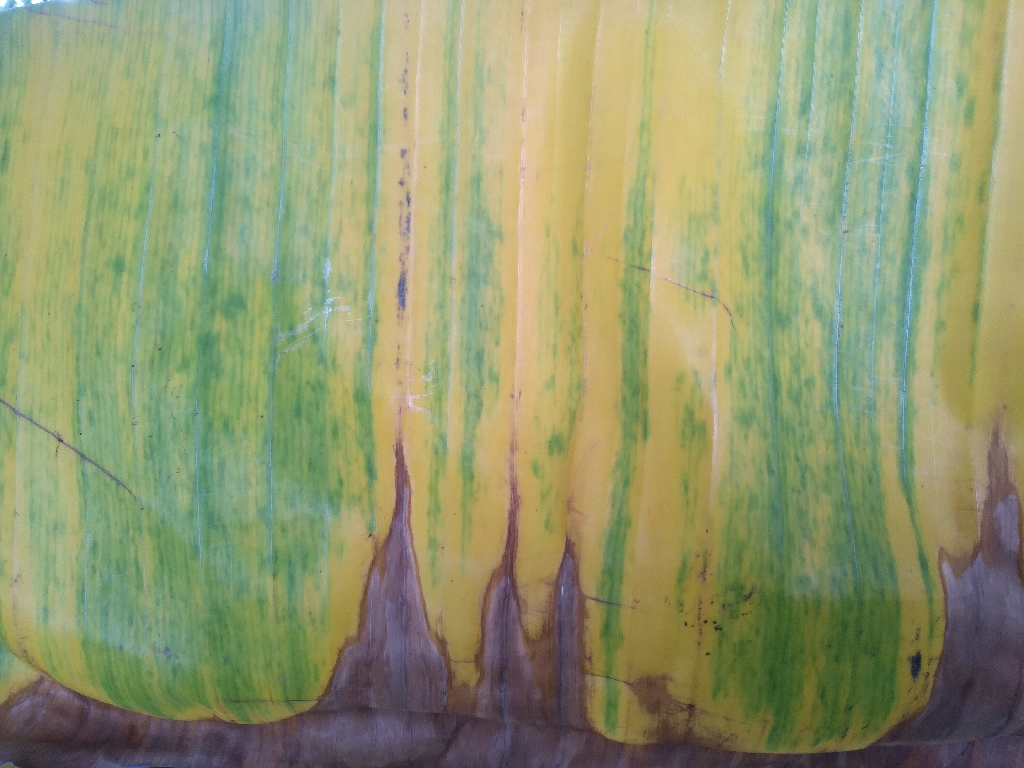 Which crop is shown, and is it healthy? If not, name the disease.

banana, fusarium wilt race 1
